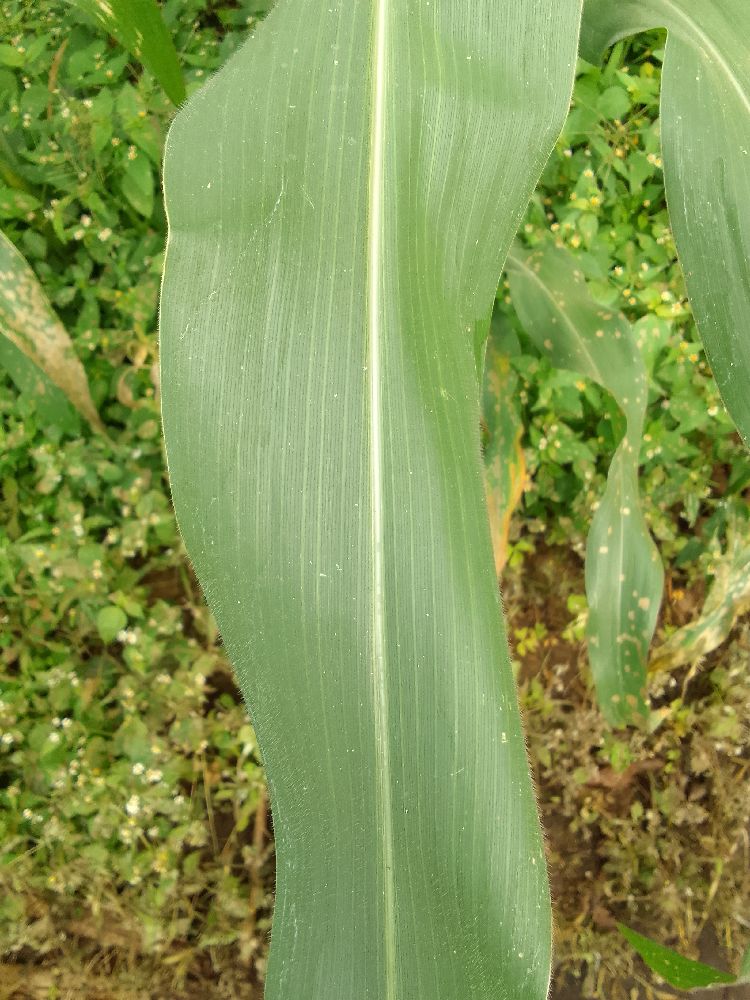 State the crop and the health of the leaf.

maize, healthy
